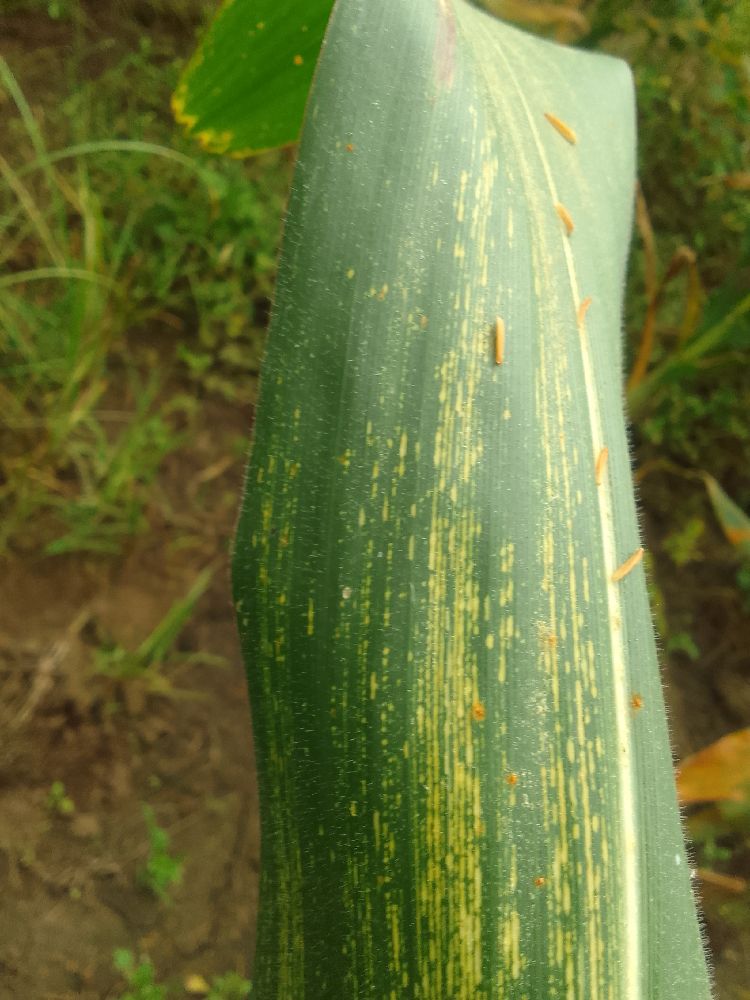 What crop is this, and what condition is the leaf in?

maize, maize streak virus
